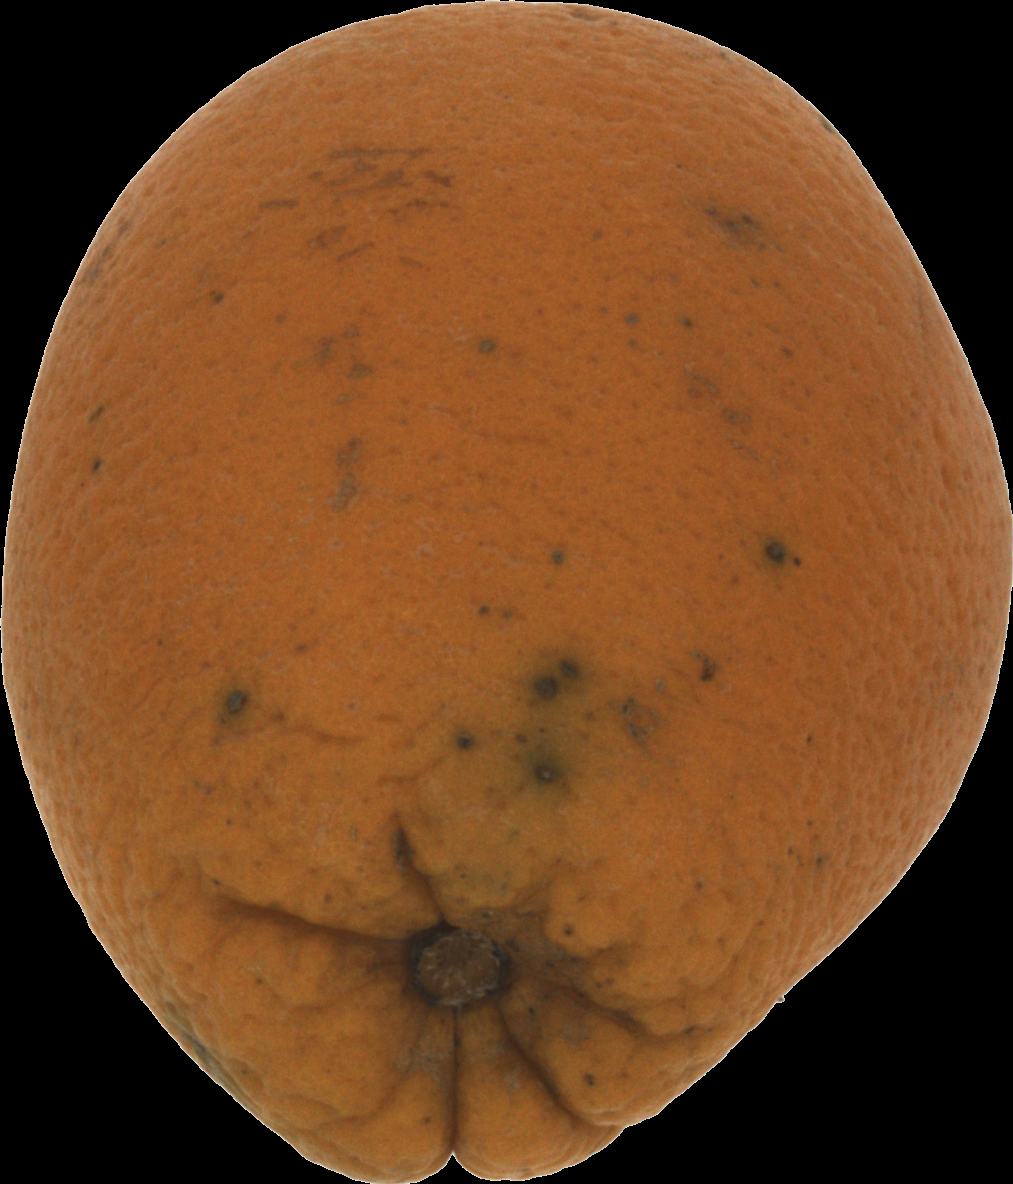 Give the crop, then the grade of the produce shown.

orange, bad
